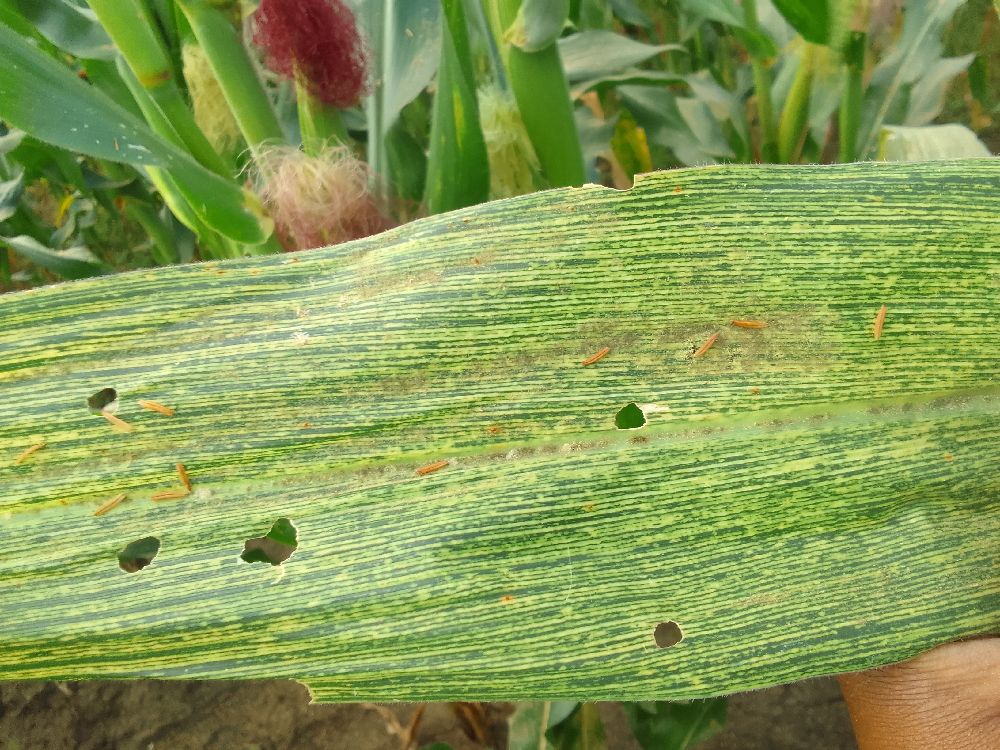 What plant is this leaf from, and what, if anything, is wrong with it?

maize, maize streak virus
